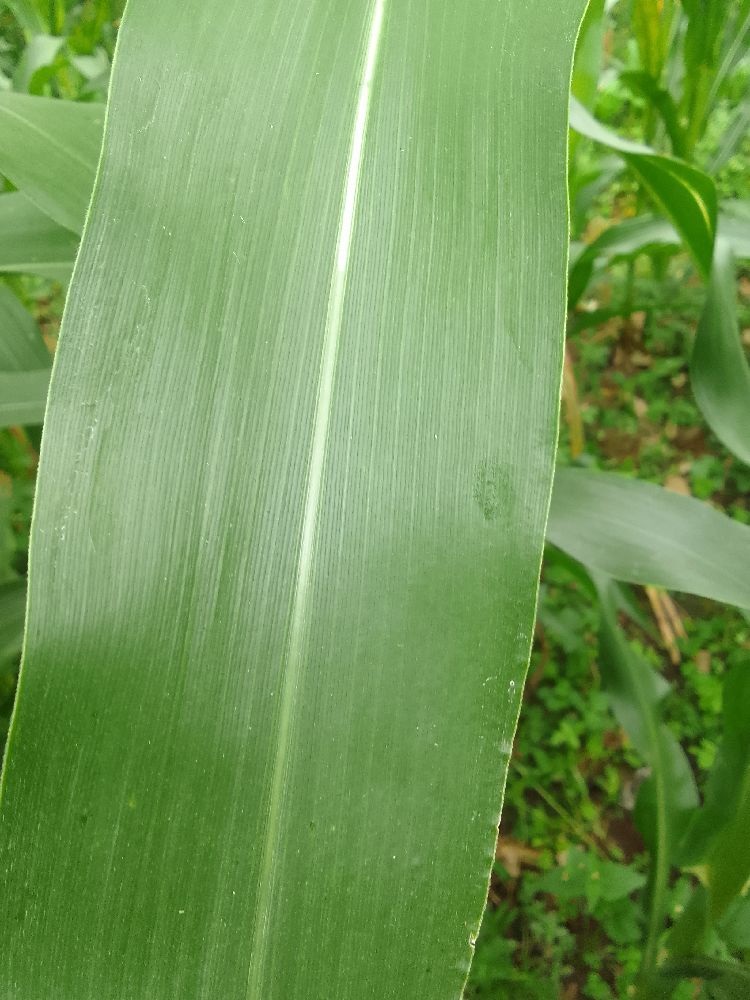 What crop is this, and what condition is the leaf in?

maize, healthy
